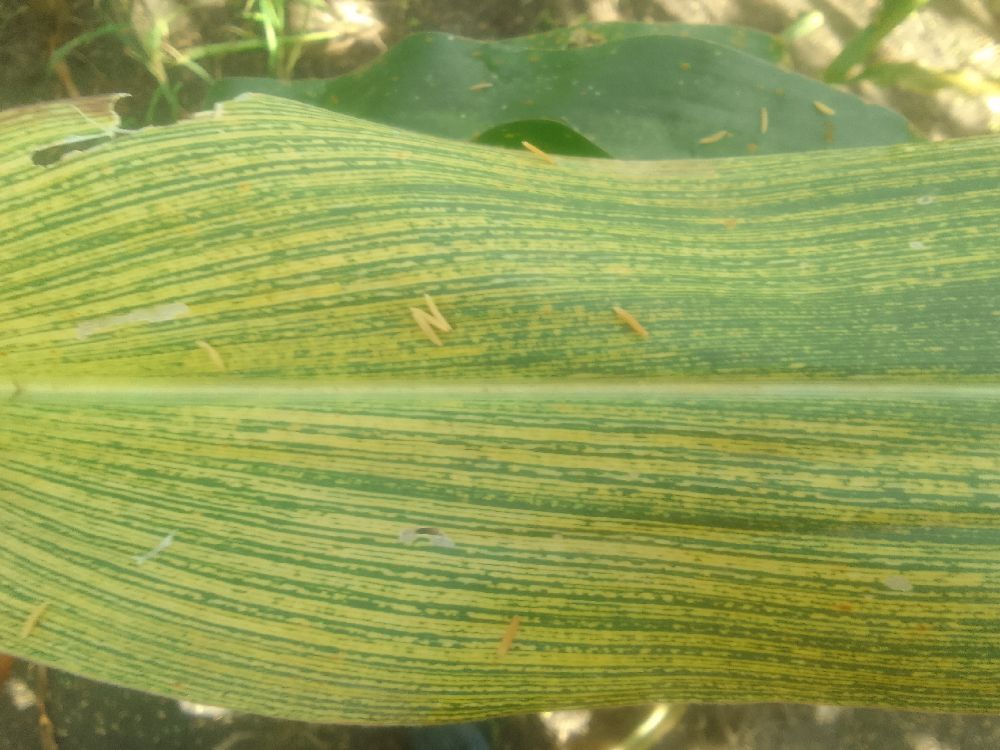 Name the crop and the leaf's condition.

maize, maize streak virus
